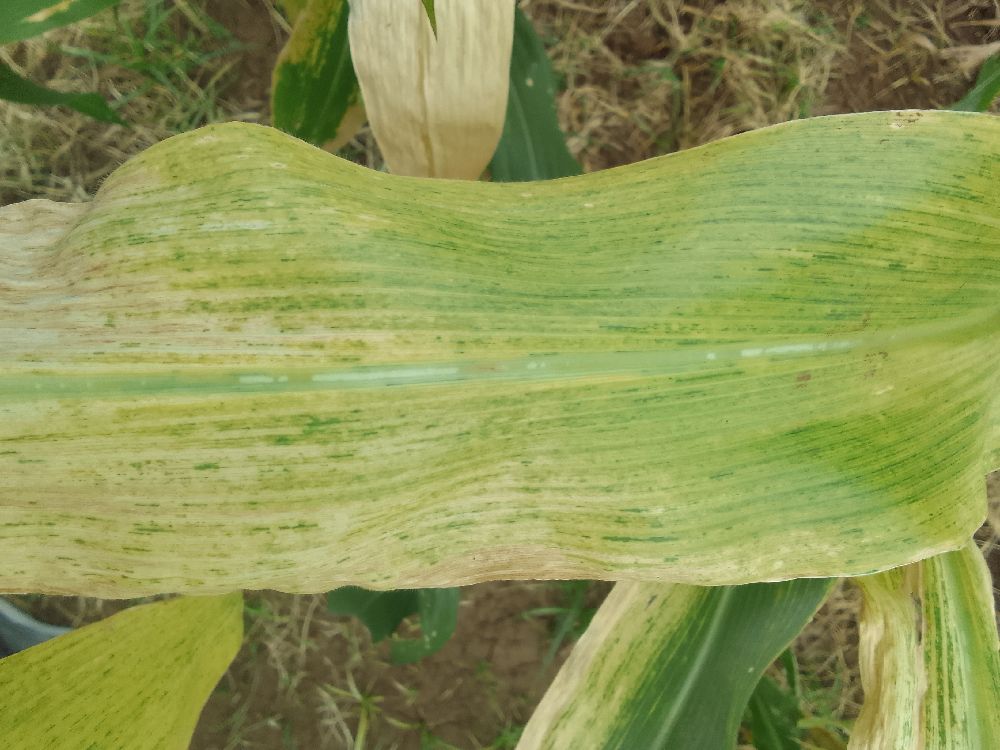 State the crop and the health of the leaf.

maize, maize lethal necrosis
